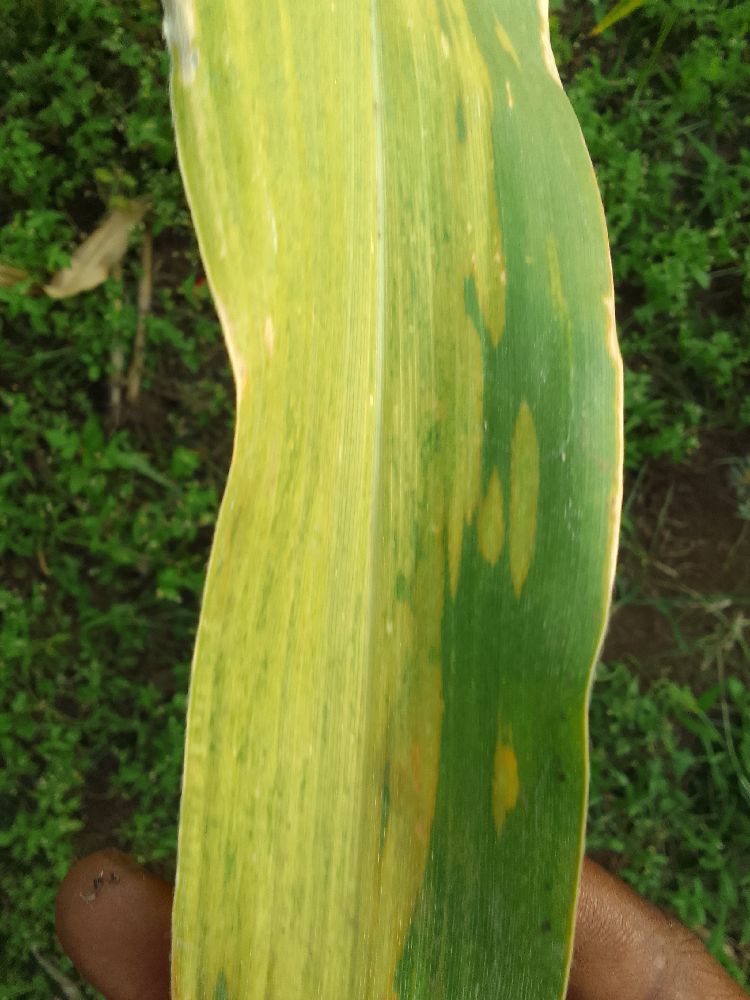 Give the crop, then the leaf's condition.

maize, maize lethal necrosis
